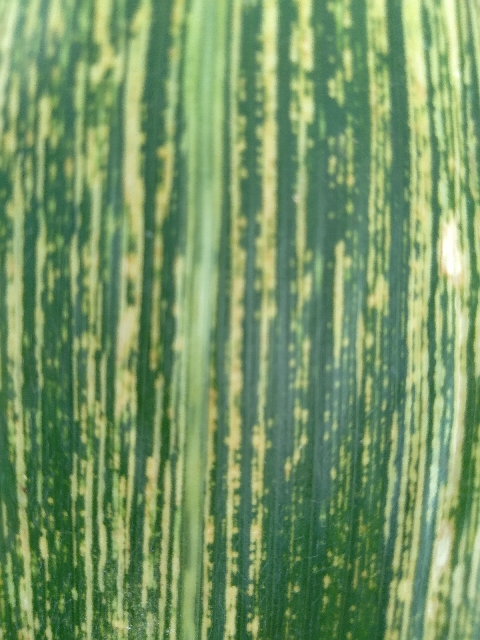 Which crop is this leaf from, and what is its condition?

maize, maize streak virus
